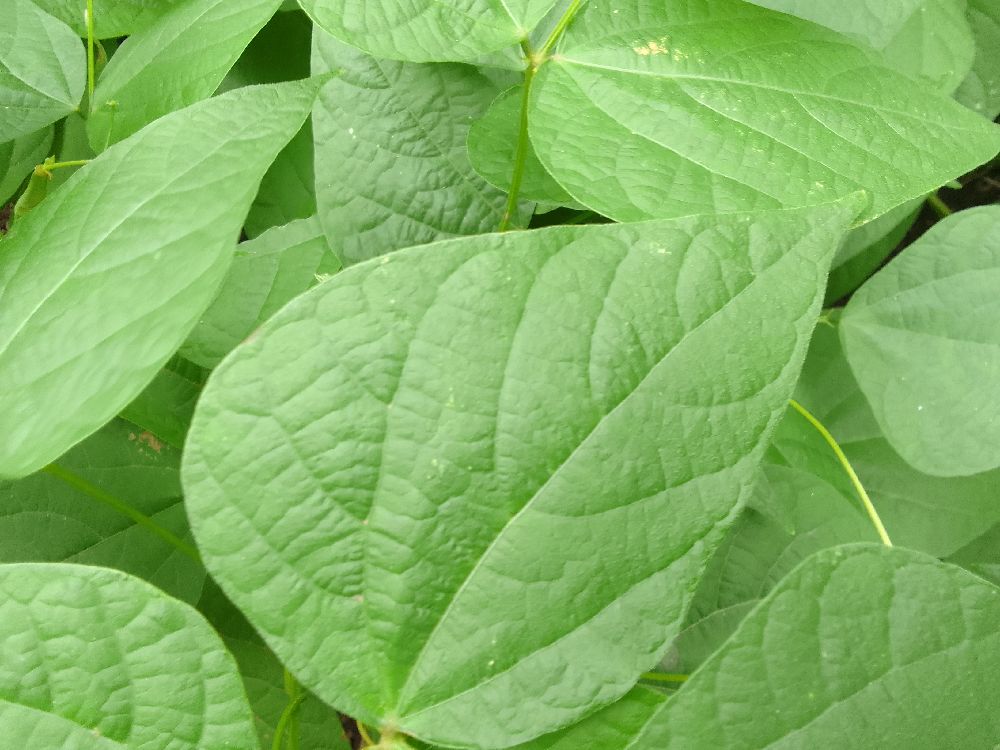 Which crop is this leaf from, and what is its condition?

common bean, healthy
